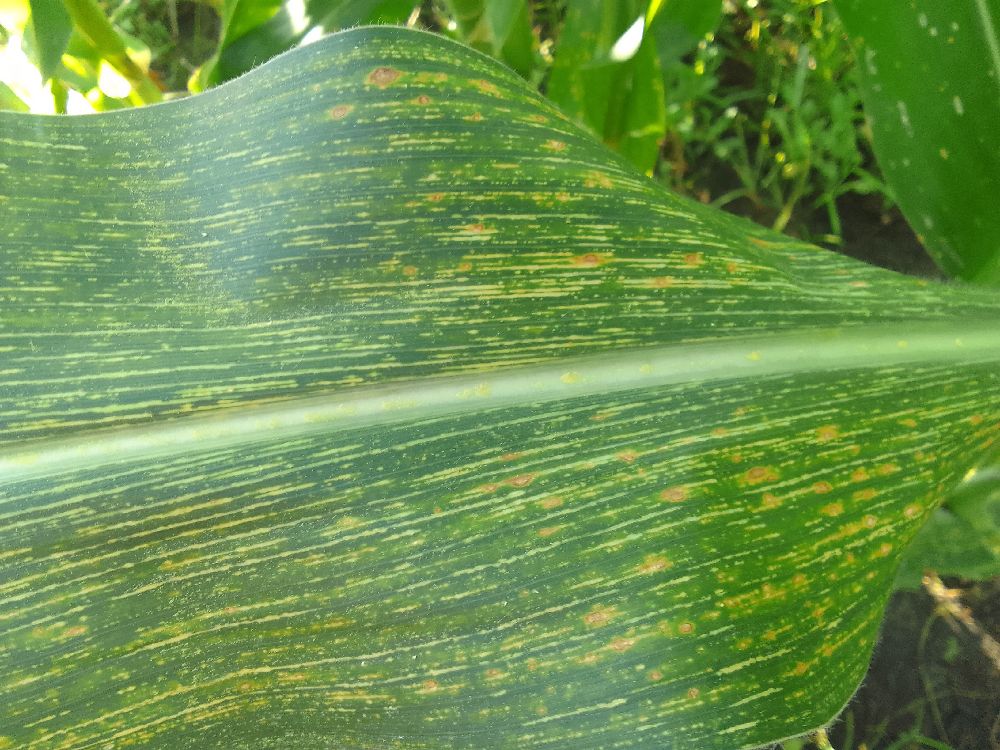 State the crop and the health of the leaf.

maize, maize streak virus
